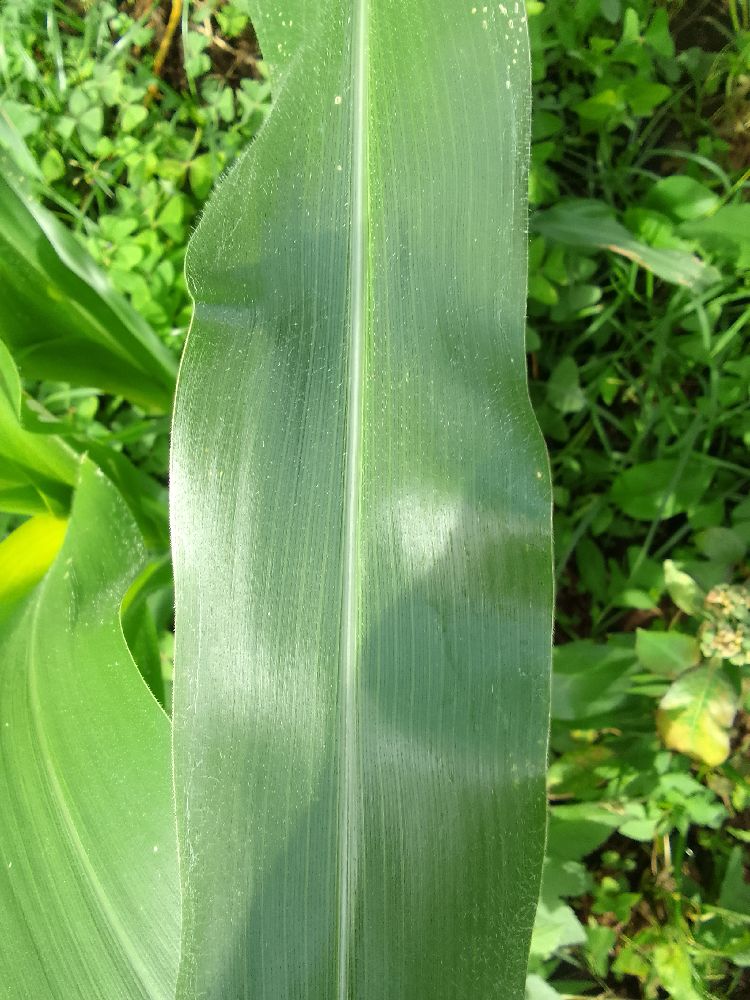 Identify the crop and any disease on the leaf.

maize, healthy
